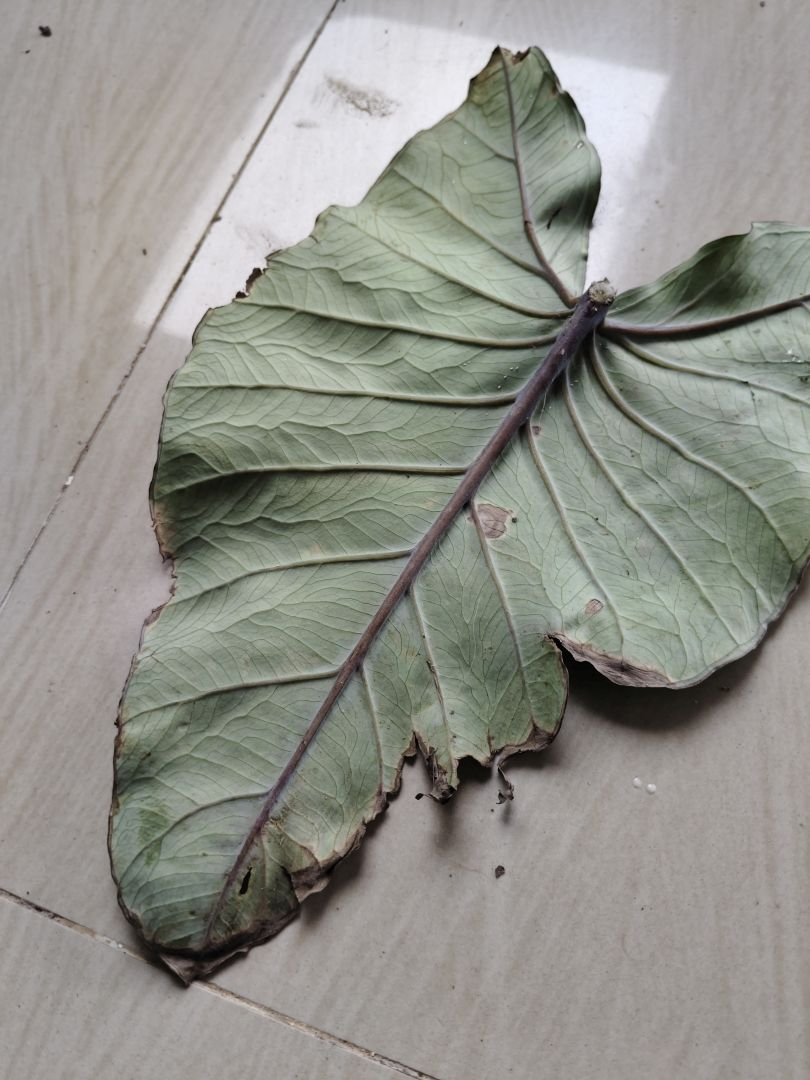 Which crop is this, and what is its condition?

taro, leaf blight
